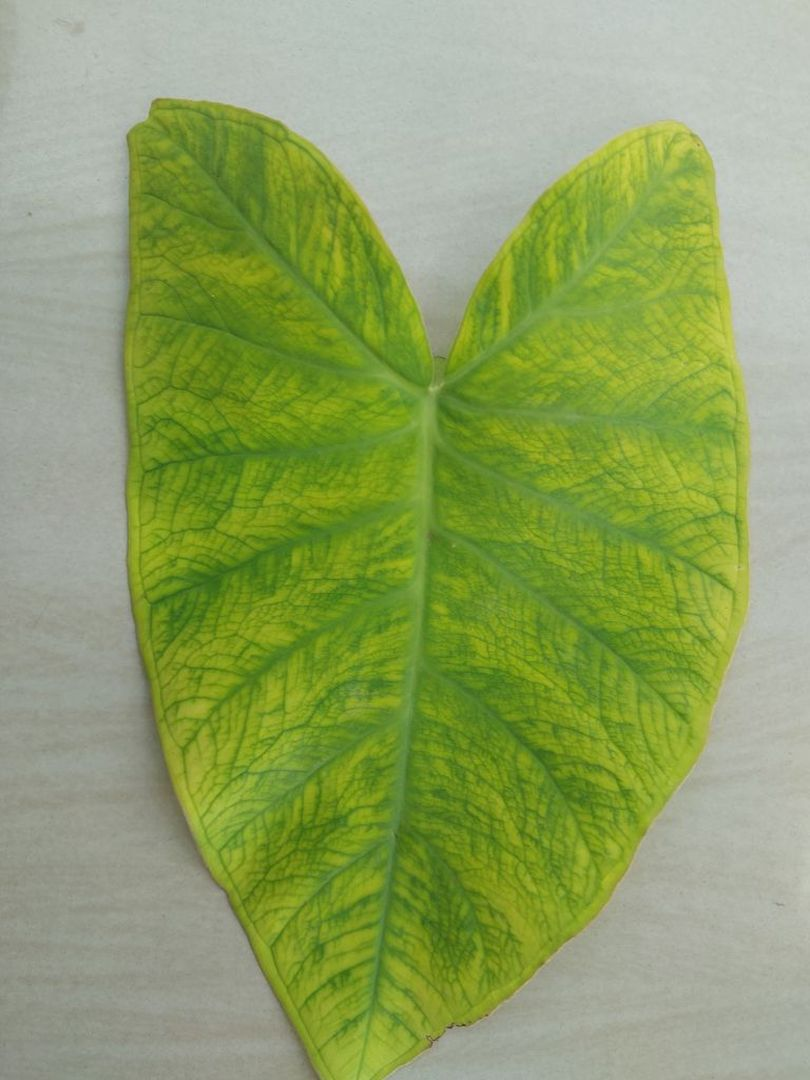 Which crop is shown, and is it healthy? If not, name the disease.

taro, mosaic
